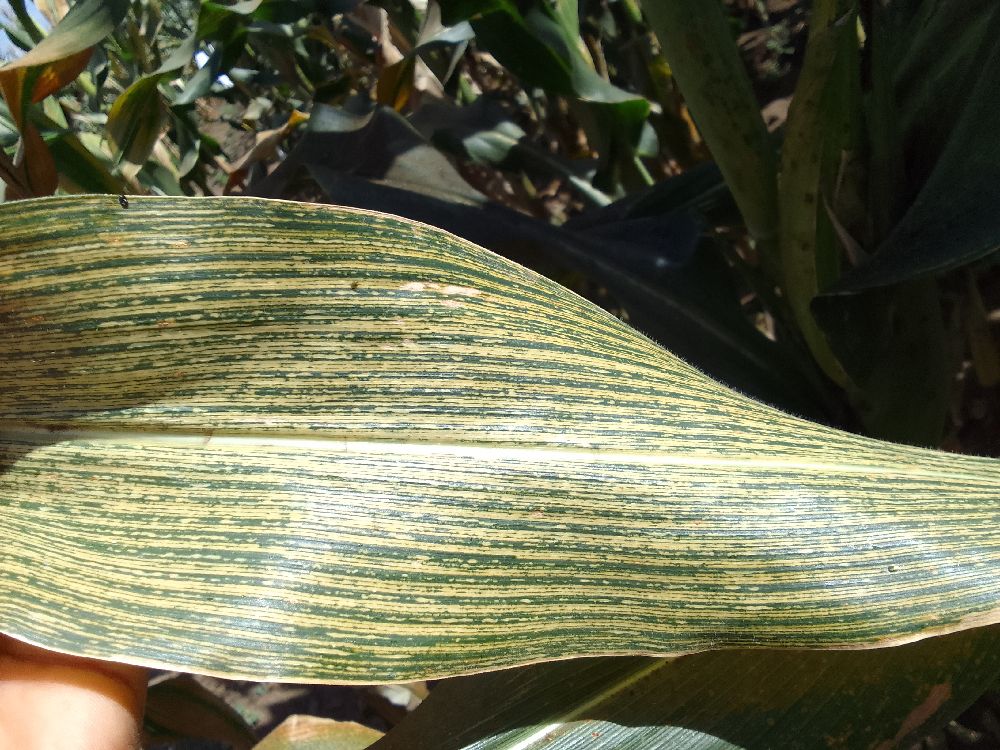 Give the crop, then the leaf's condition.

maize, maize streak virus
